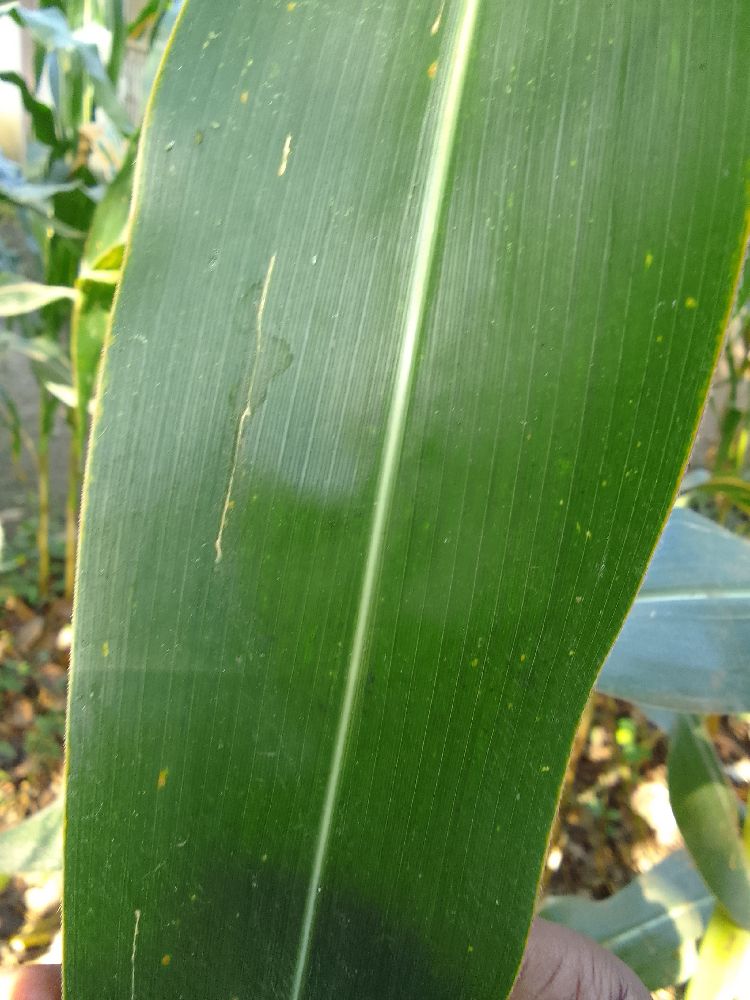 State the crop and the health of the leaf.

maize, healthy
